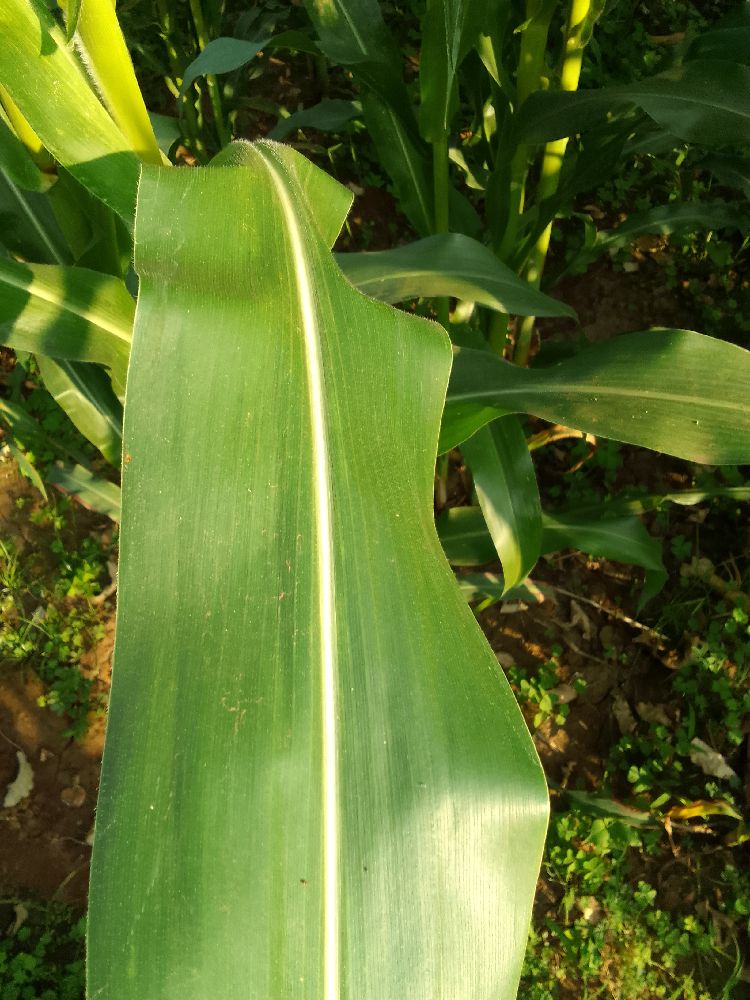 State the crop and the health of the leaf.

maize, healthy
